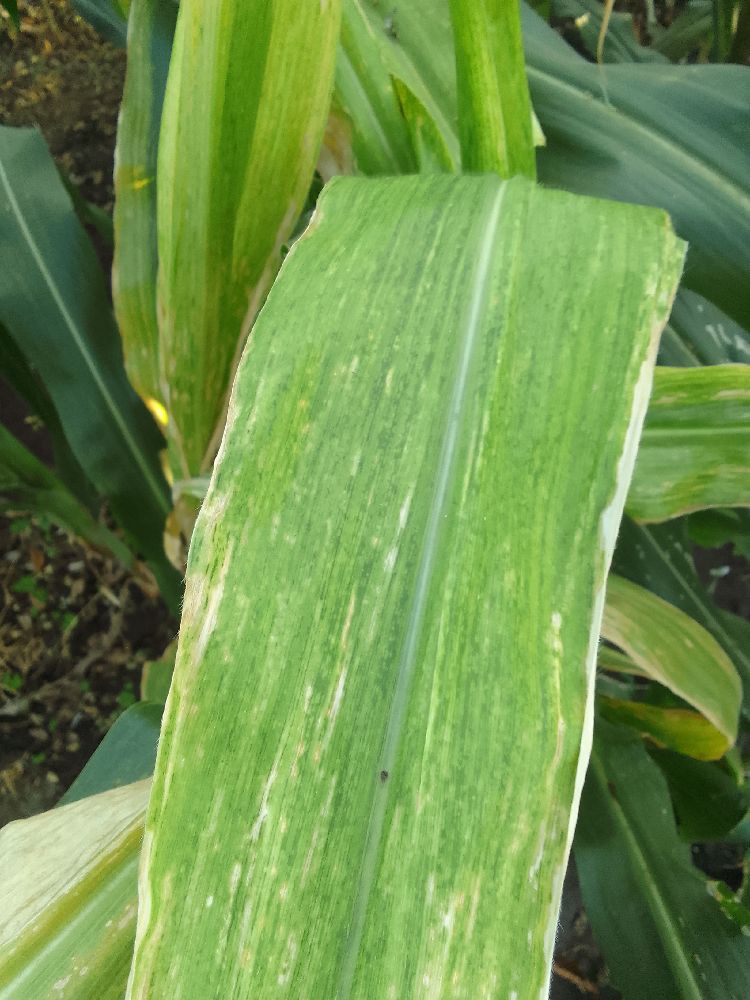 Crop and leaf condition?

maize, maize lethal necrosis
